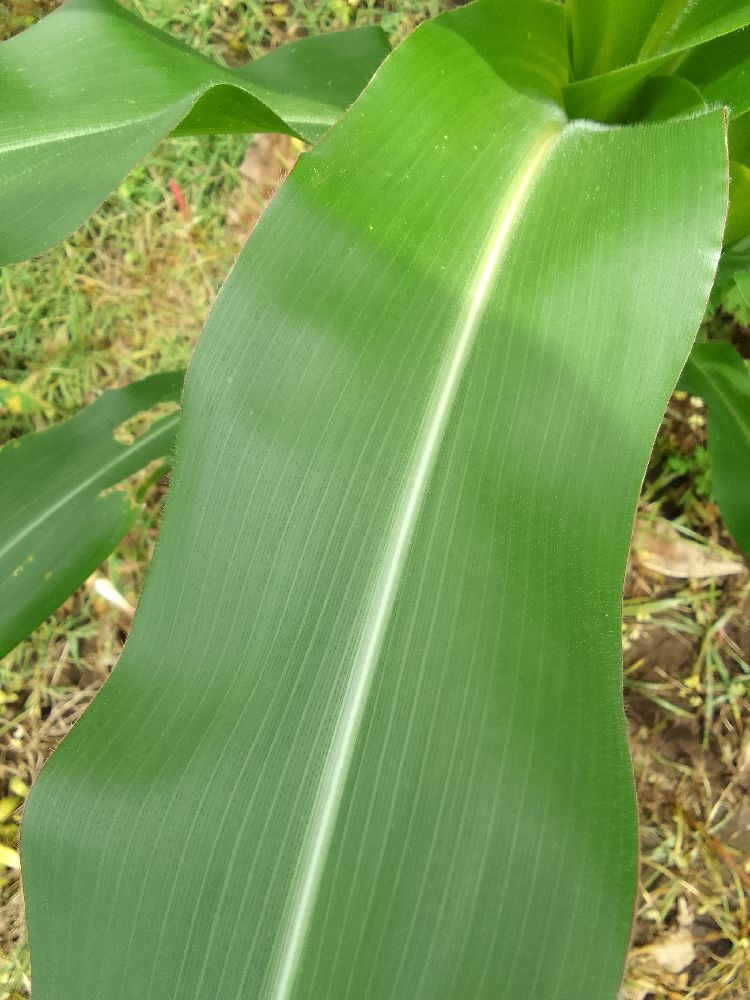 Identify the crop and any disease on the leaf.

maize, healthy
